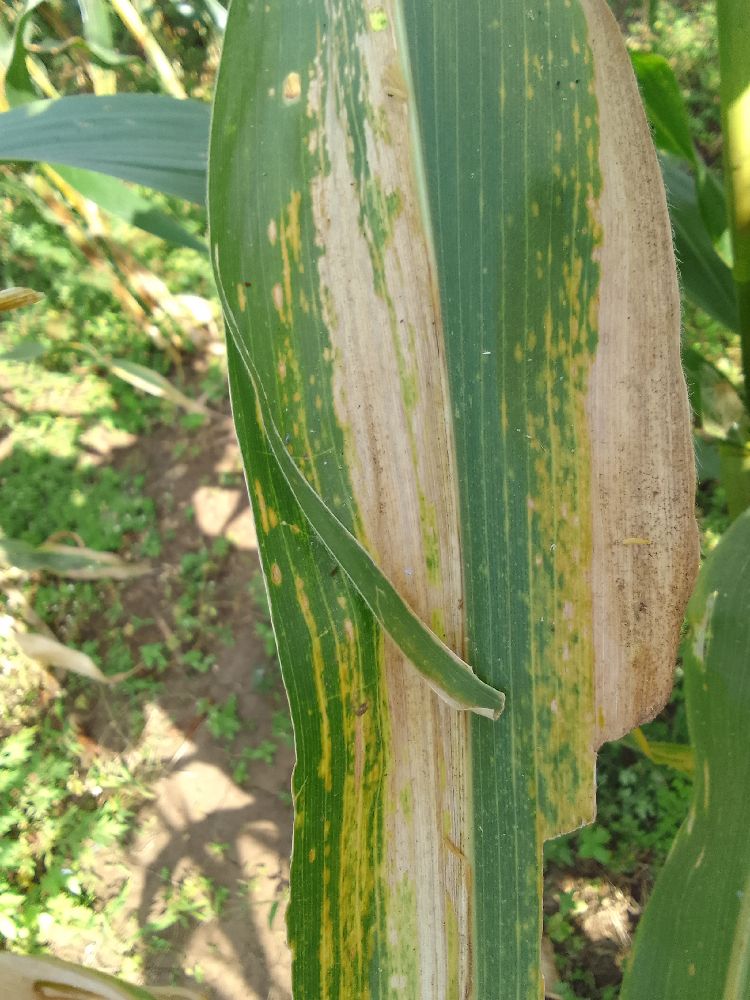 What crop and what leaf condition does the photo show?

maize, maize lethal necrosis
